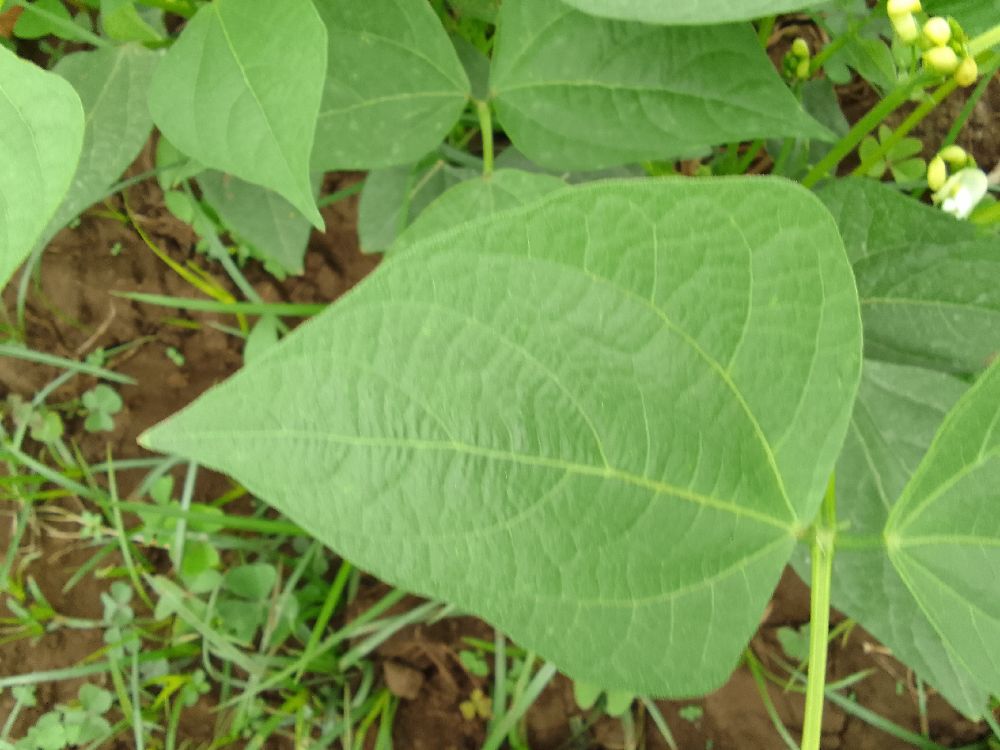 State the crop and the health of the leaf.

common bean, healthy
